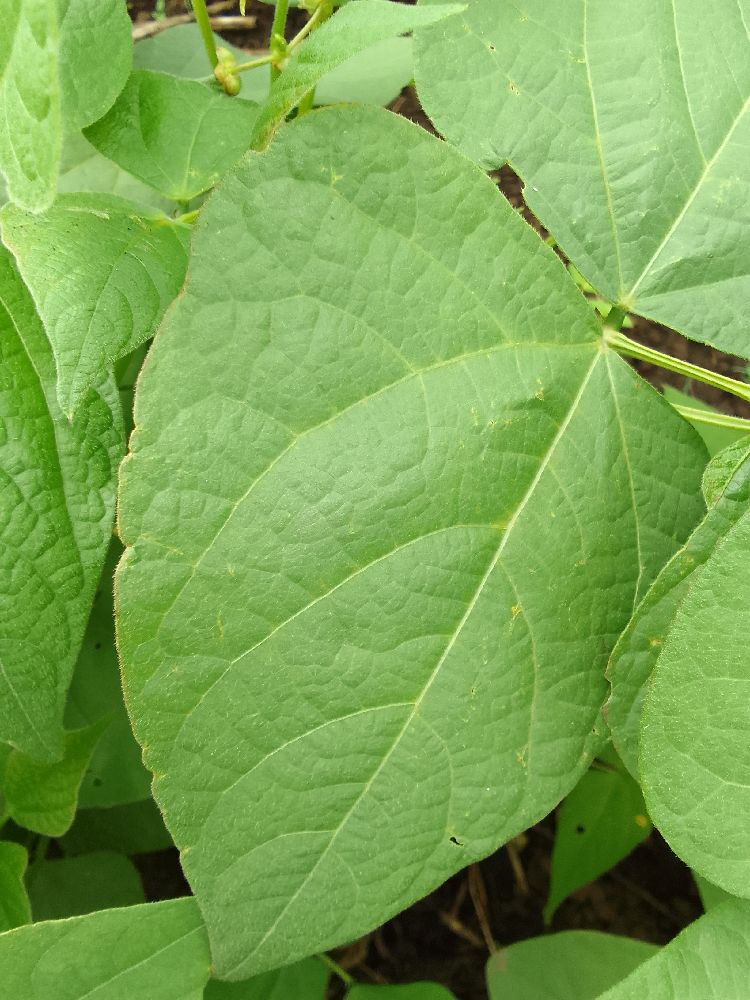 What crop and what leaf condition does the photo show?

common bean, healthy
